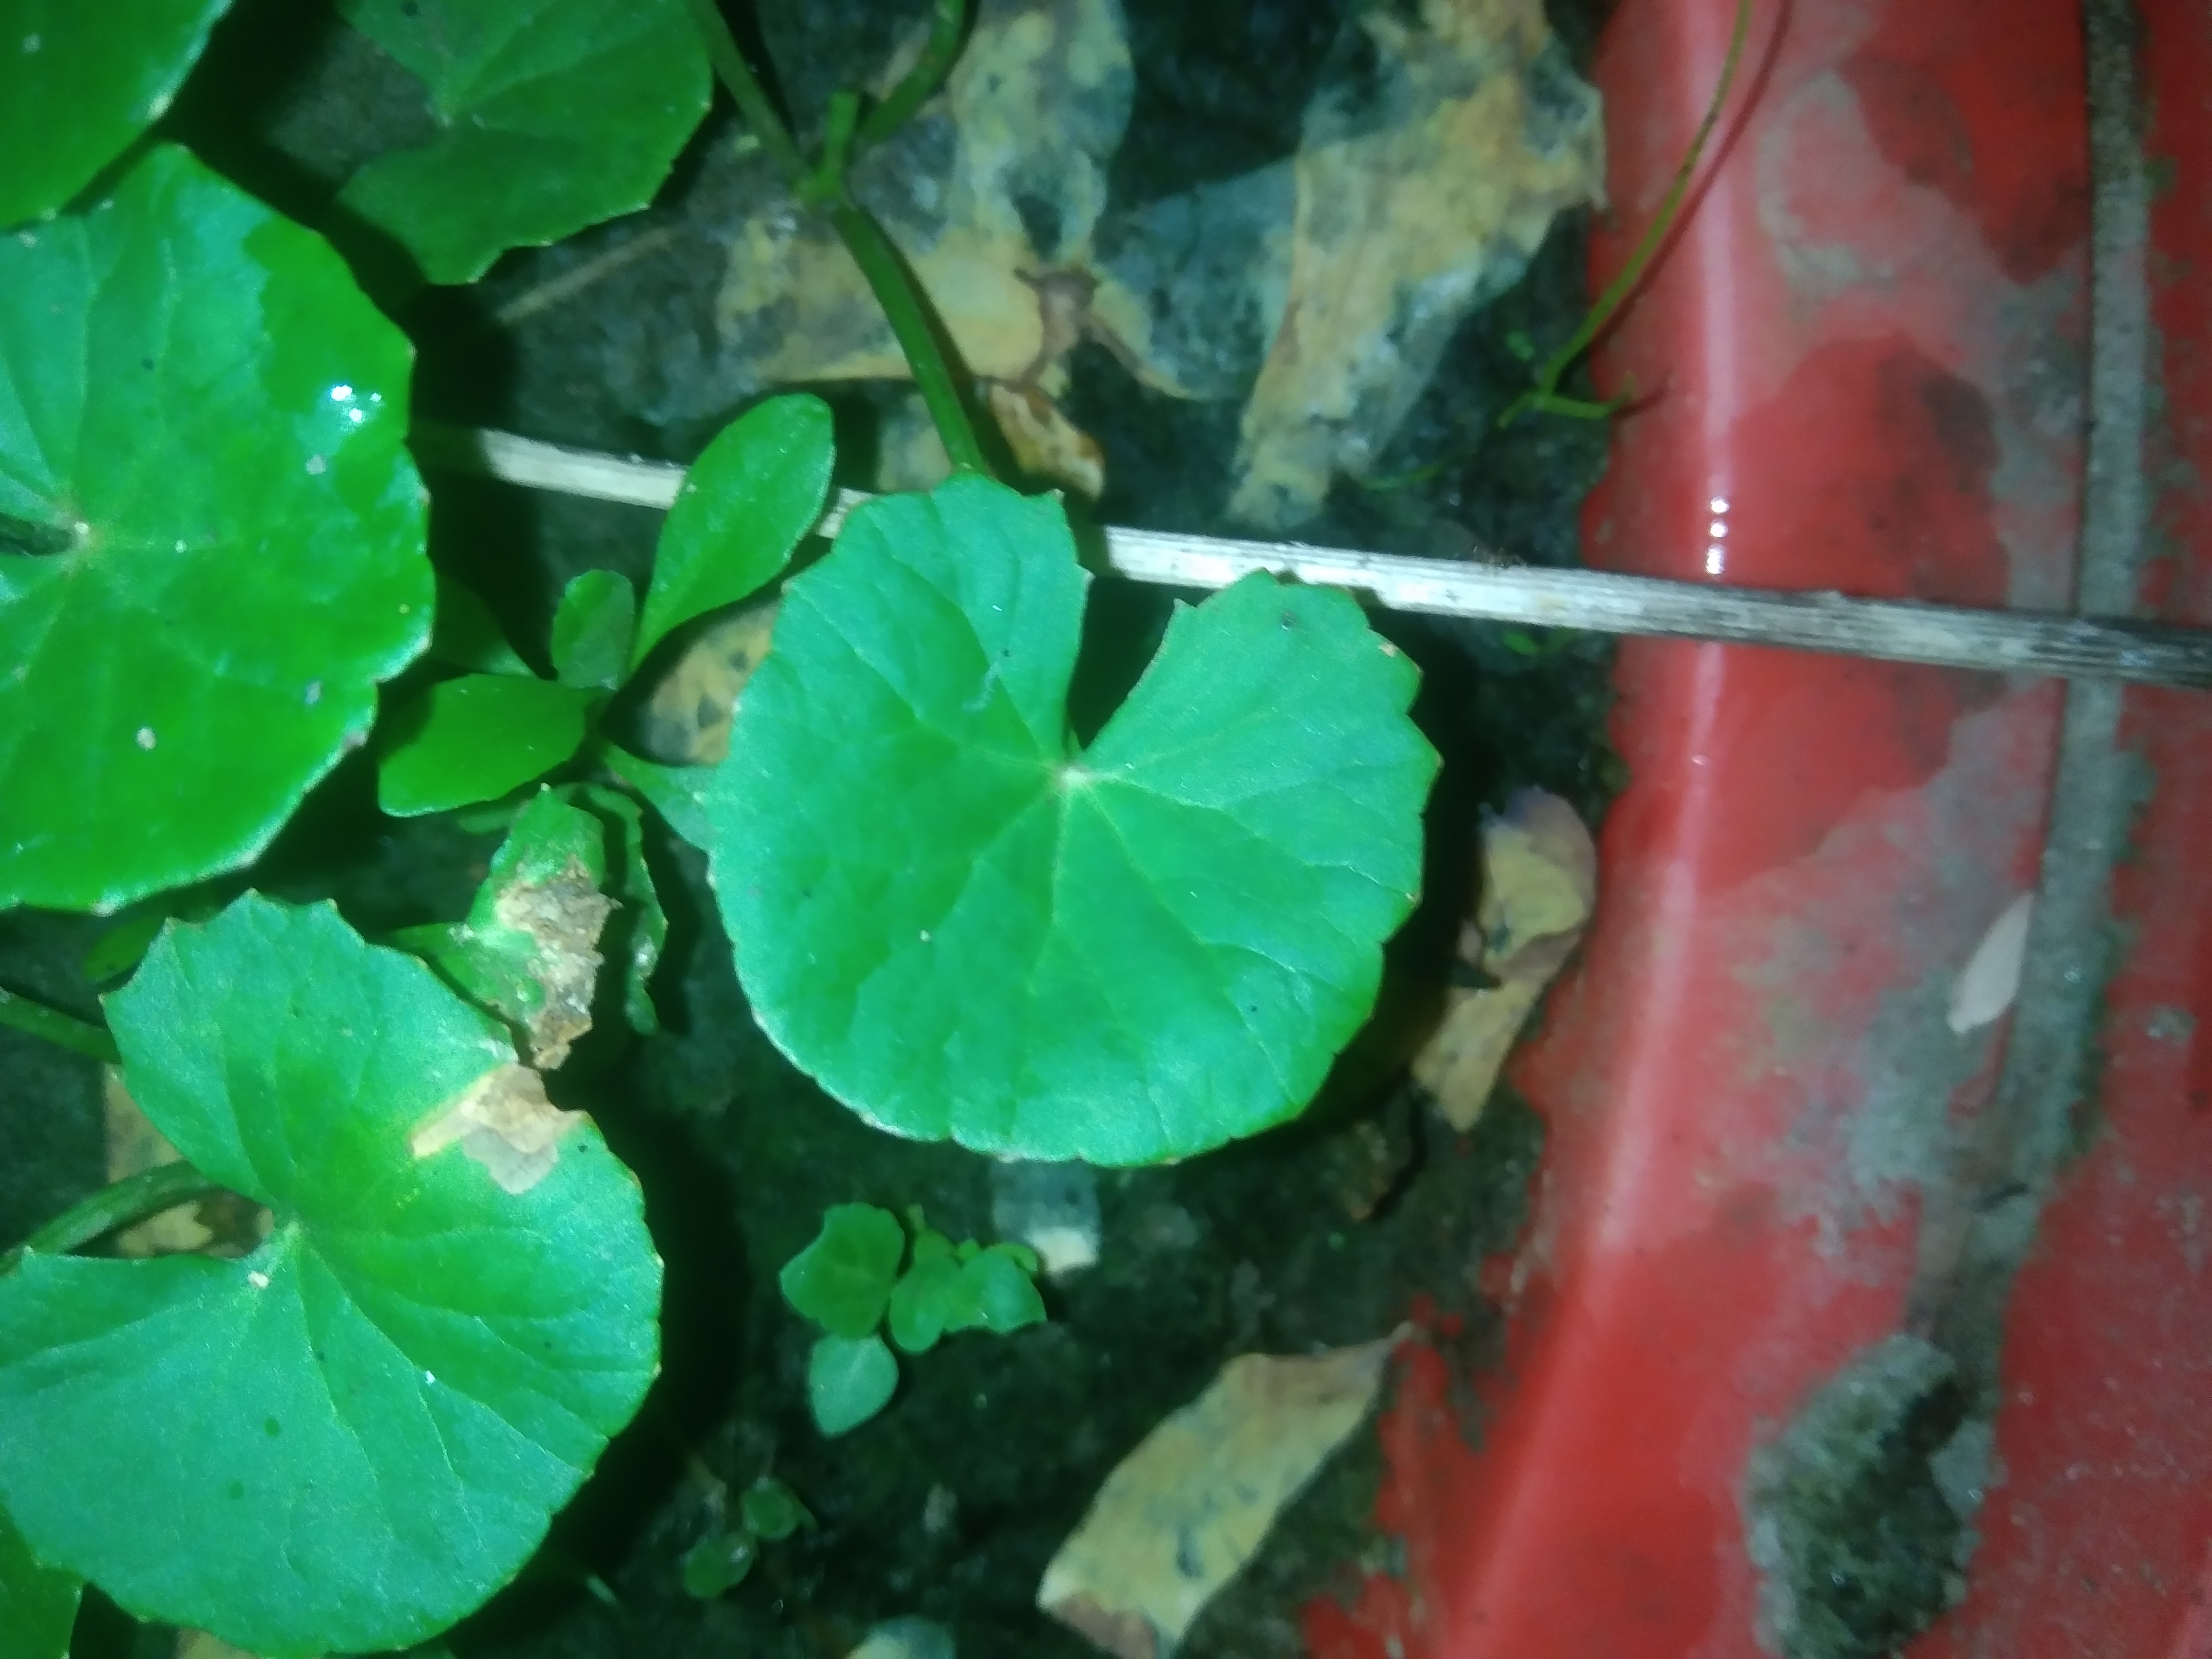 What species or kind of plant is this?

thankuni
